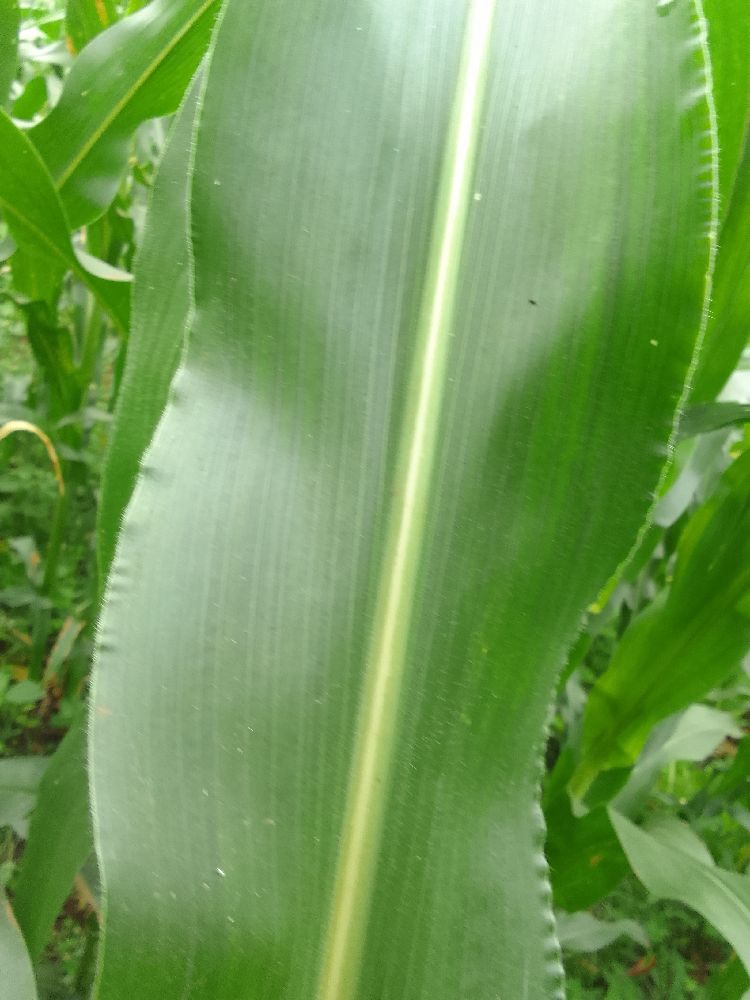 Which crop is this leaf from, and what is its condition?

maize, healthy
